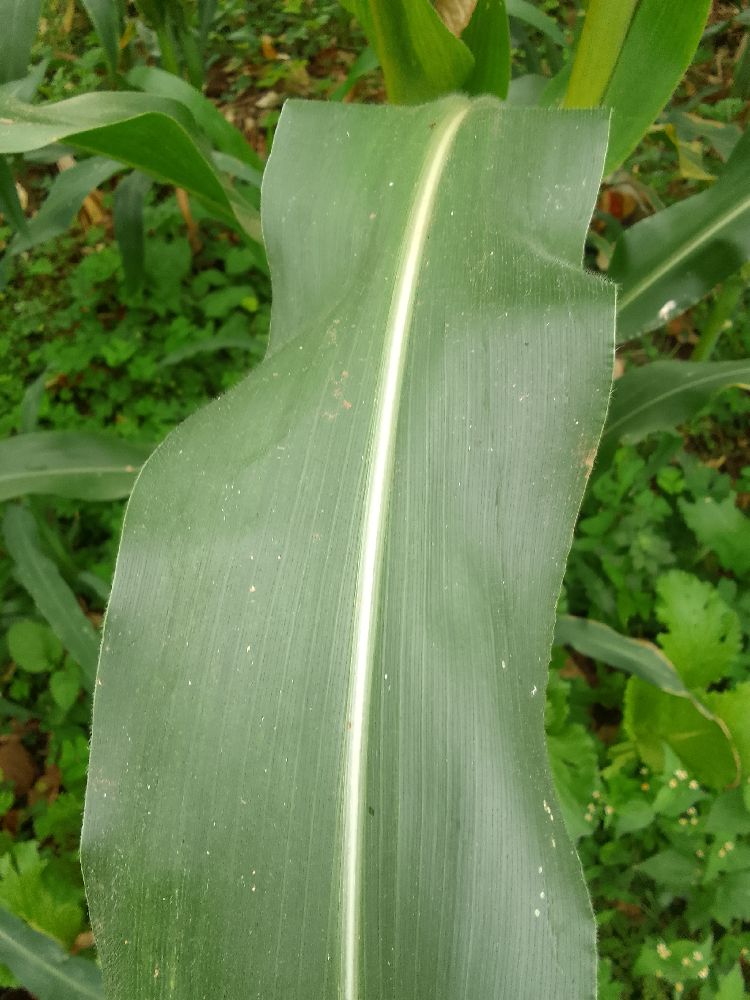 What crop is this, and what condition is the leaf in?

maize, healthy
